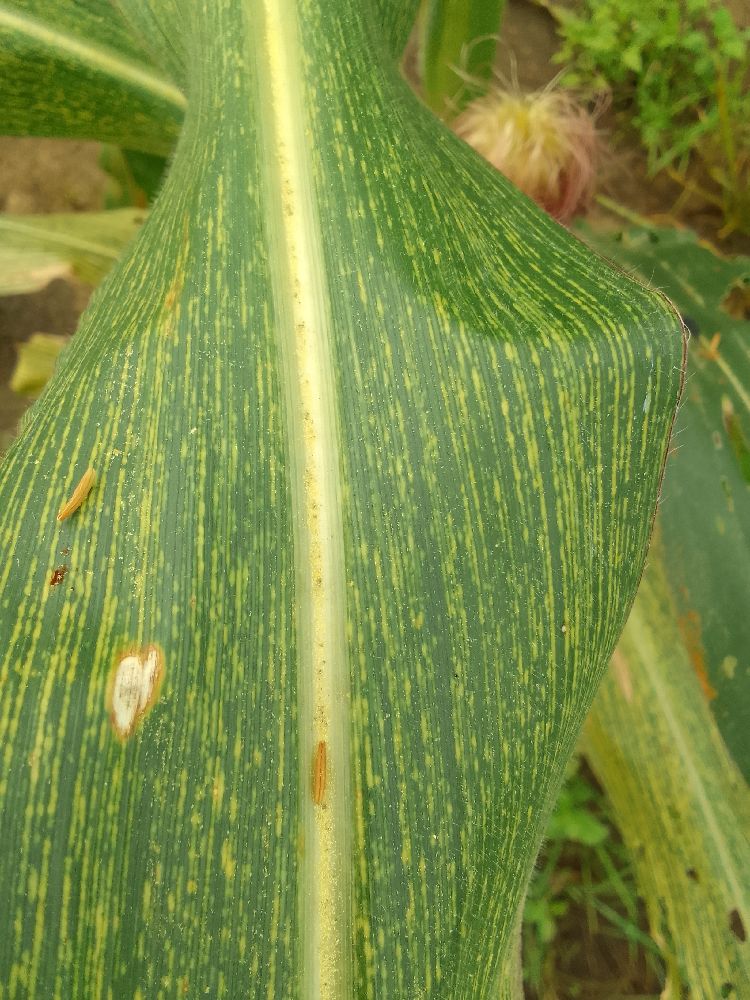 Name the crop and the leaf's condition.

maize, maize streak virus
